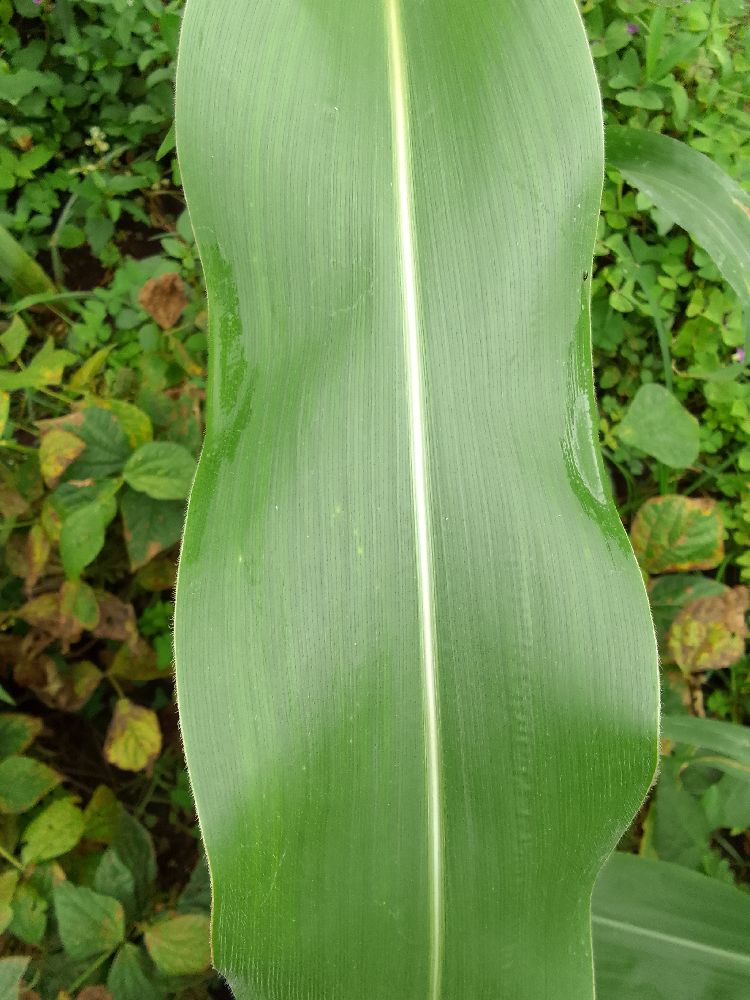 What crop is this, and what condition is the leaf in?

maize, healthy
